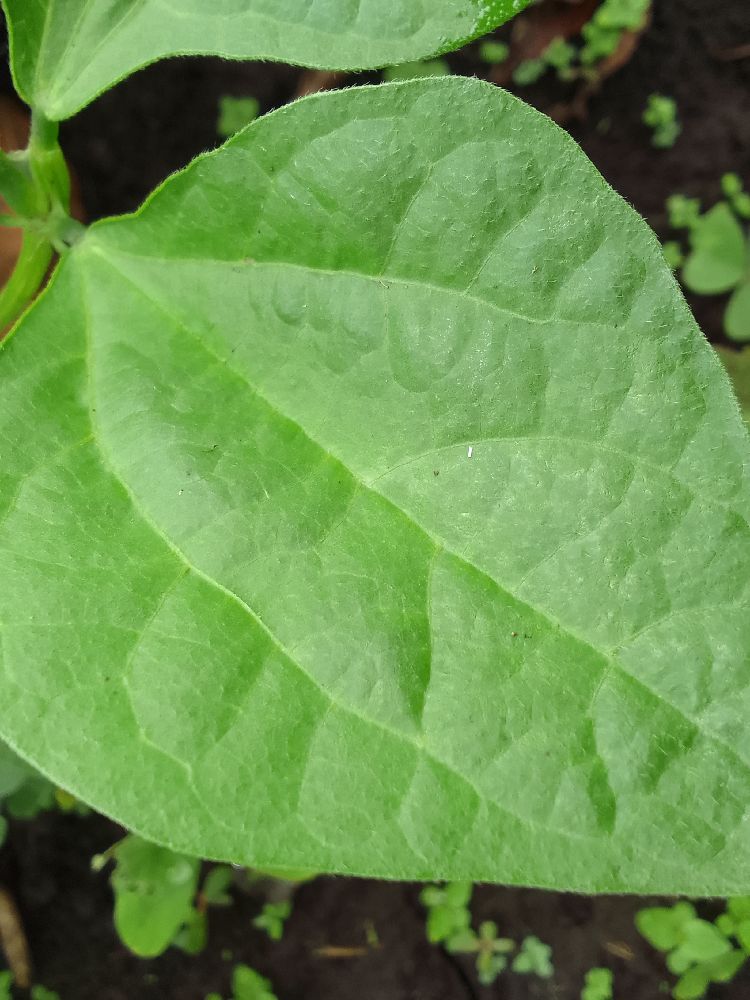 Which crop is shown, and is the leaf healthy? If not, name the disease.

common bean, healthy
